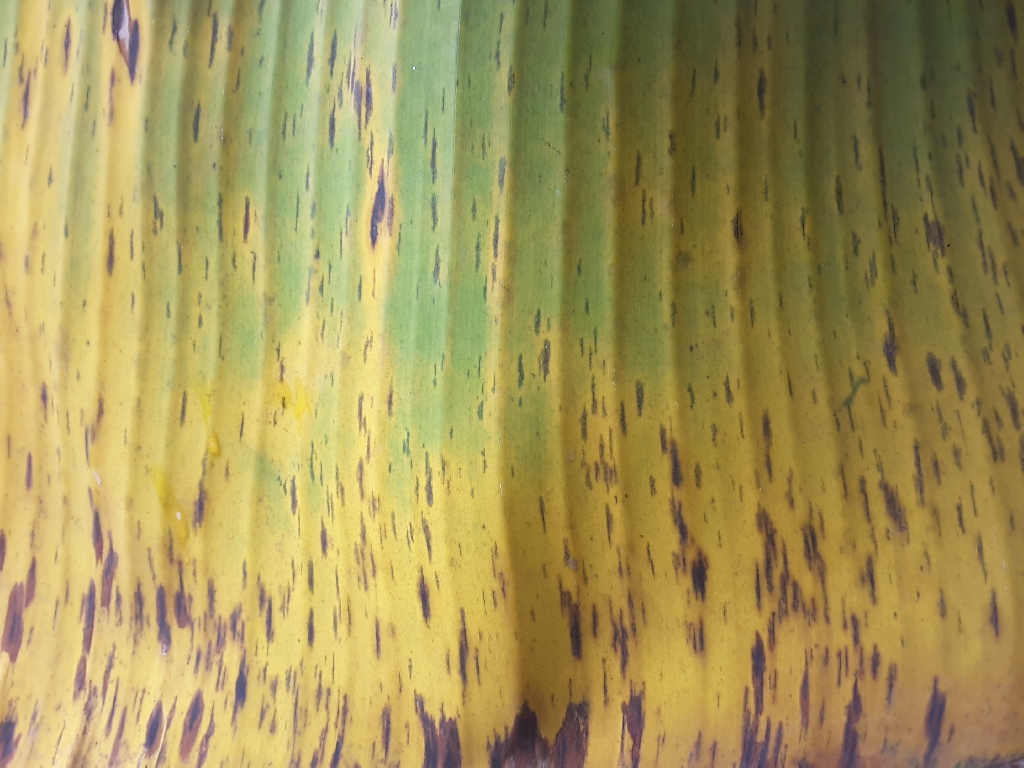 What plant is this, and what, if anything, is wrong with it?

banana, black sigatoka
